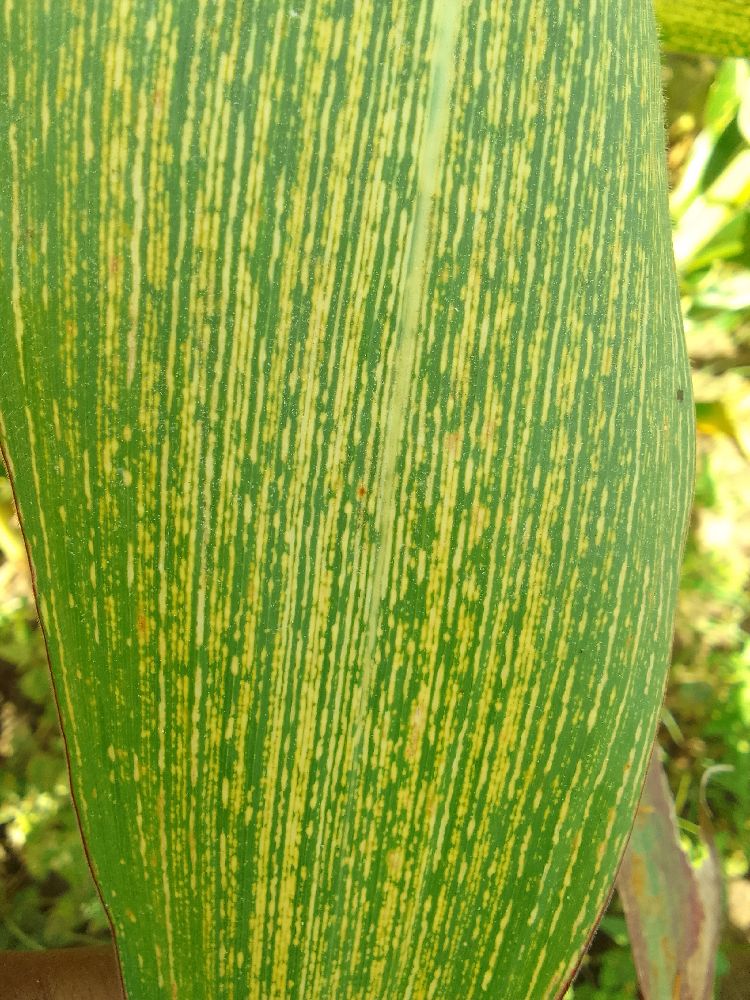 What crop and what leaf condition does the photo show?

maize, maize streak virus
